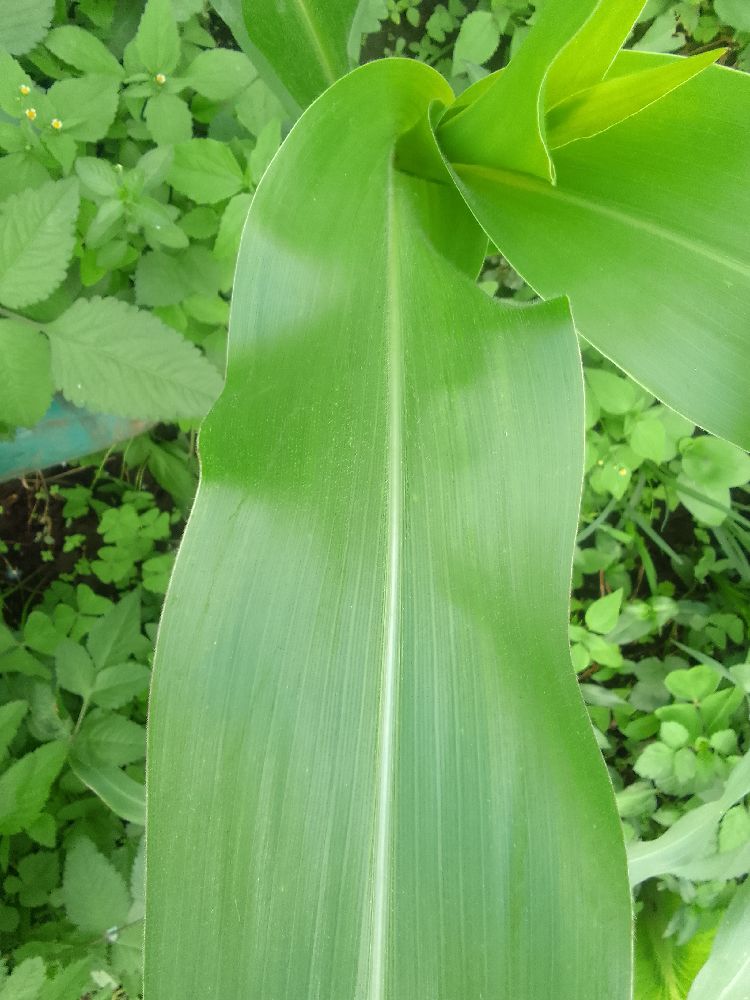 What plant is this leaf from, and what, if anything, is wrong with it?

maize, healthy
